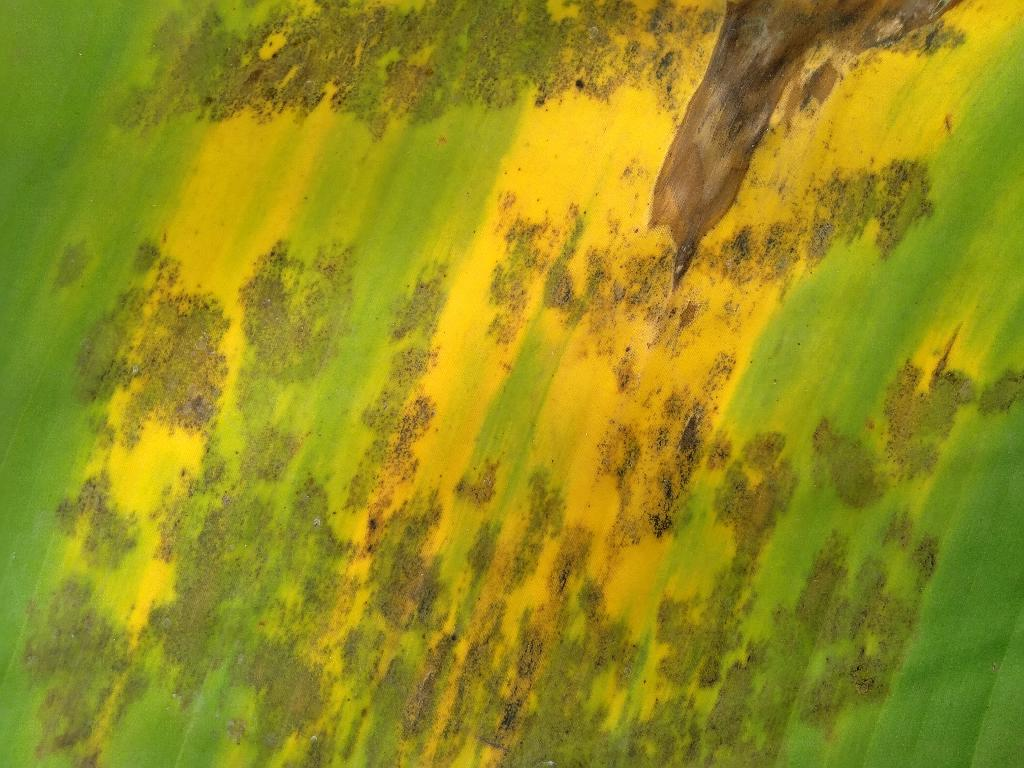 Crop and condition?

banana, black sigatoka
